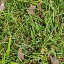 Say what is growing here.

grass
